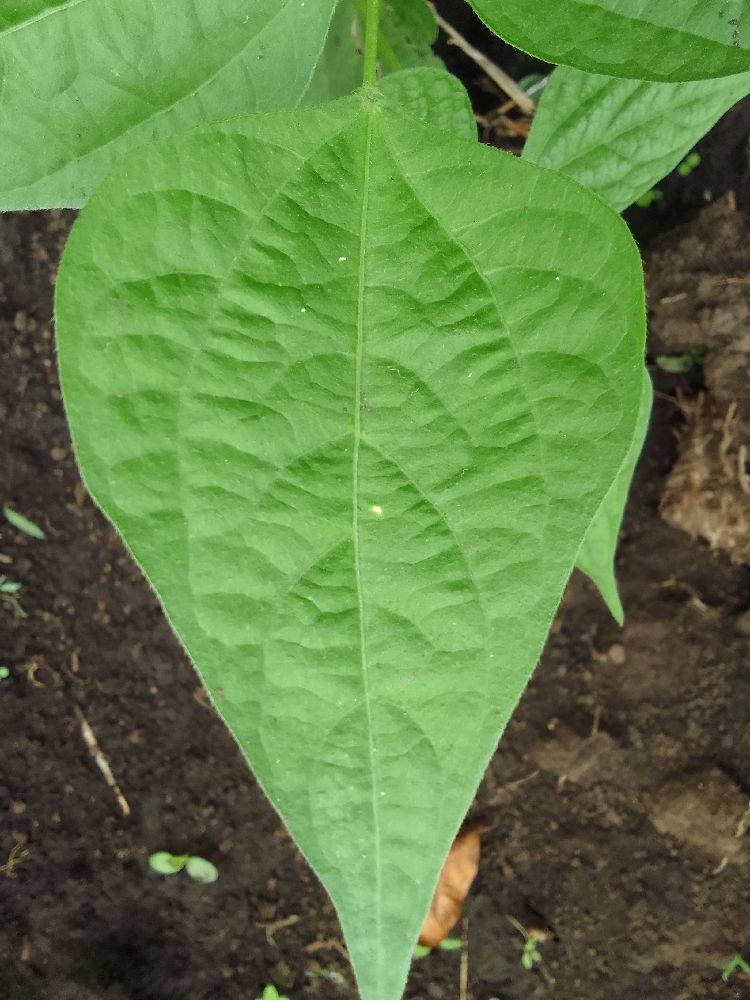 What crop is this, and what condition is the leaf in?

common bean, healthy
